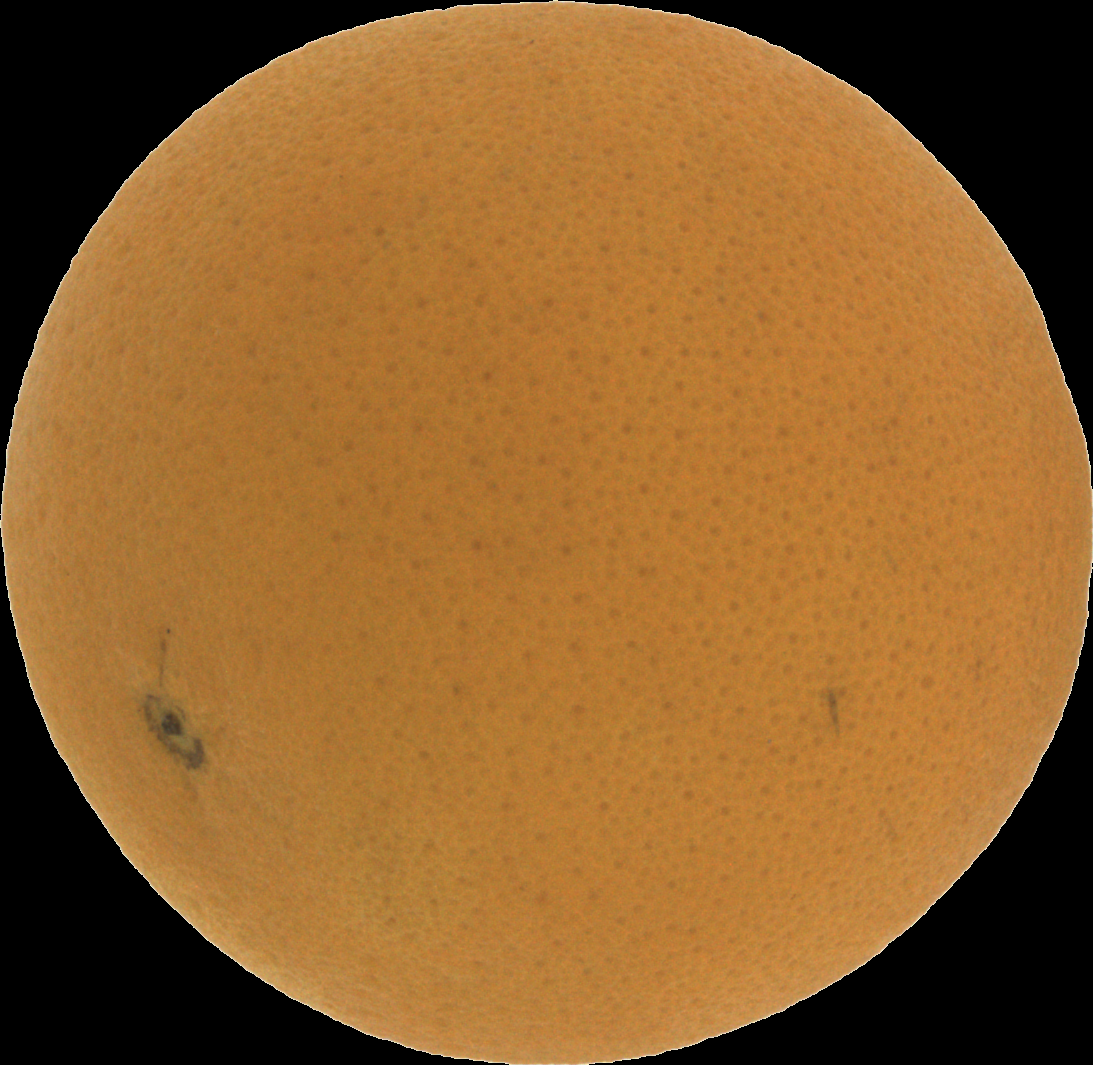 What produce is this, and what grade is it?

orange, good
